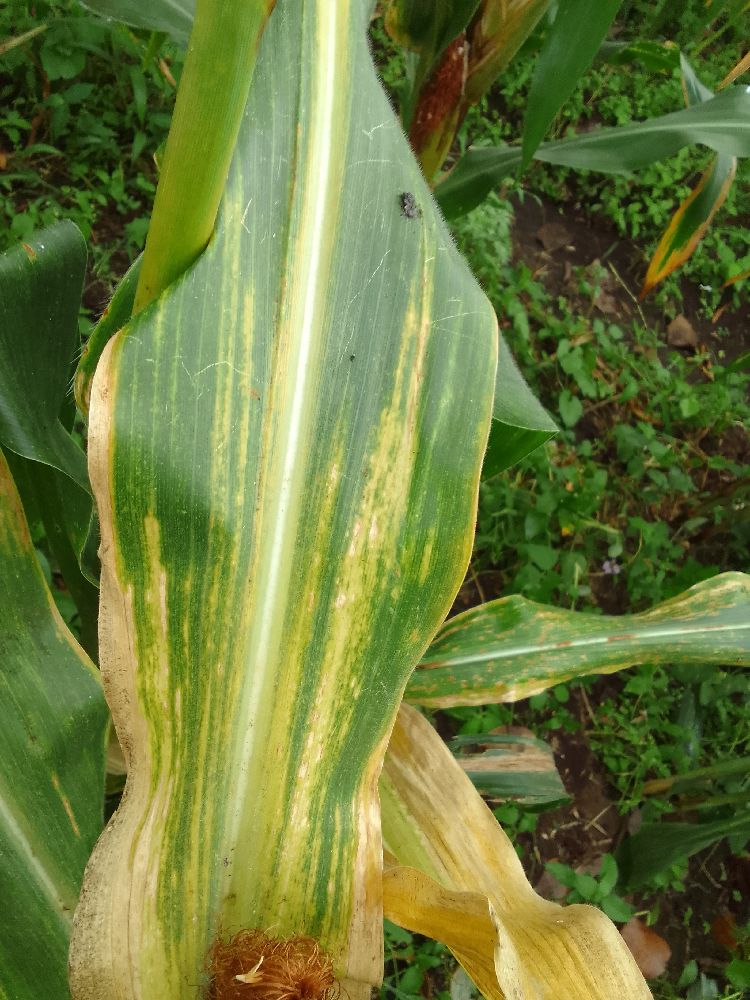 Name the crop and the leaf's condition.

maize, maize lethal necrosis
